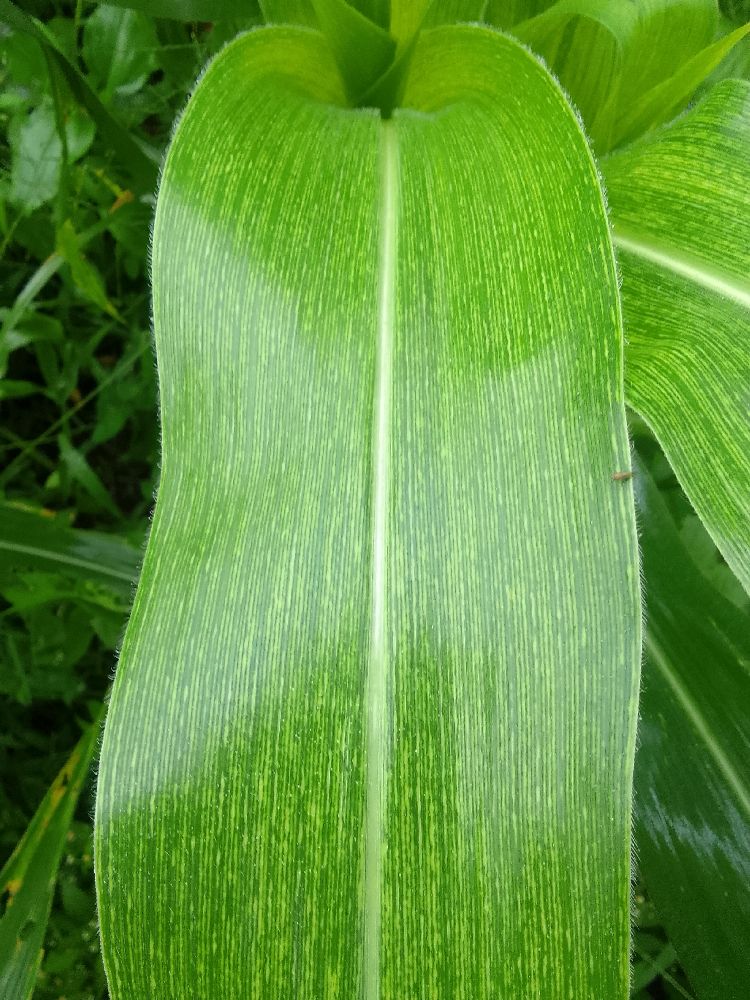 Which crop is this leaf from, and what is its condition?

maize, maize streak virus
